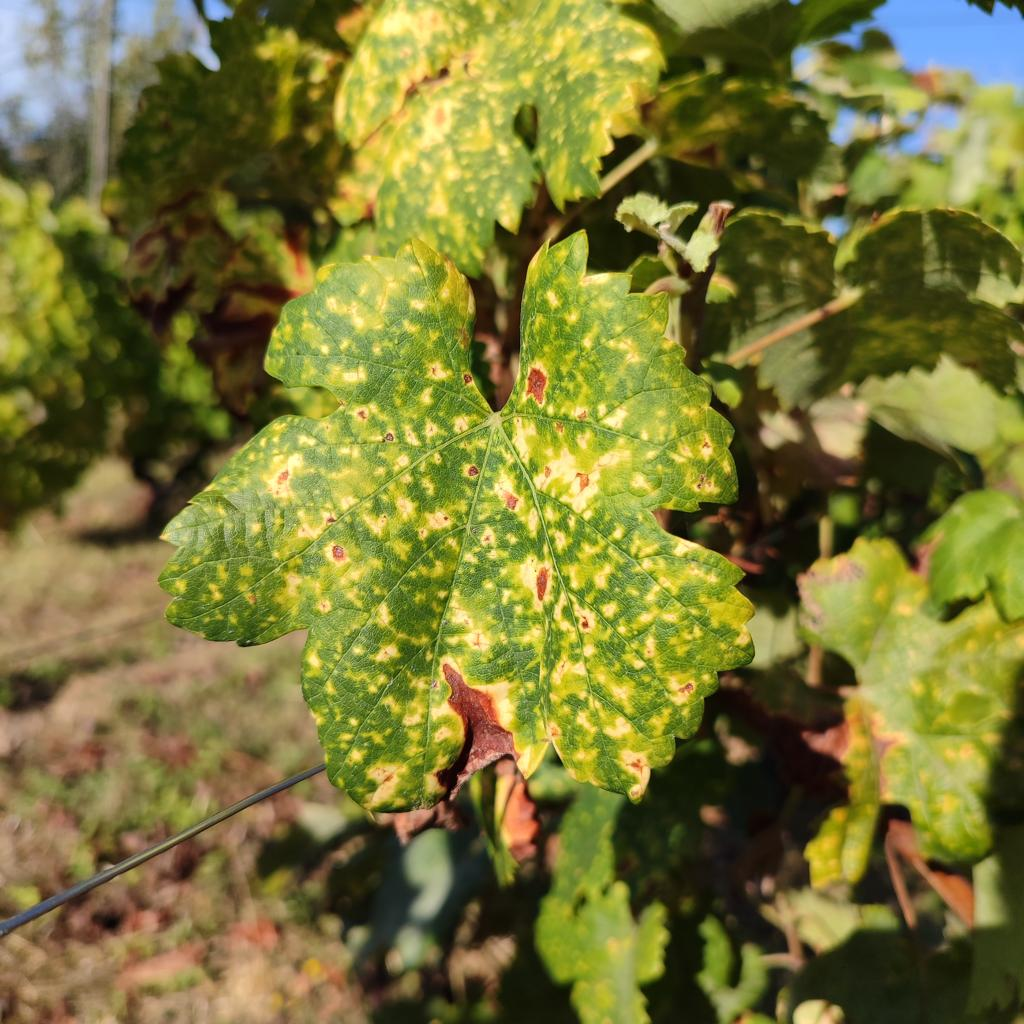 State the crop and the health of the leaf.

grapevine, esca complex
